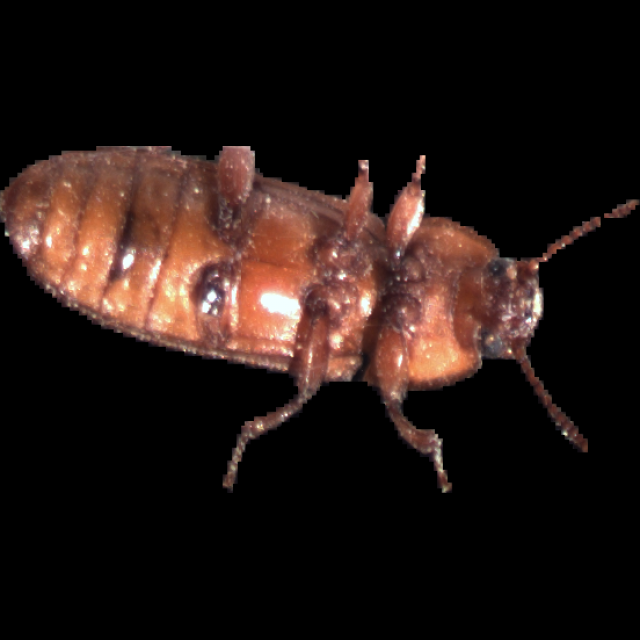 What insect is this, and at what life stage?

mealworm beetle
